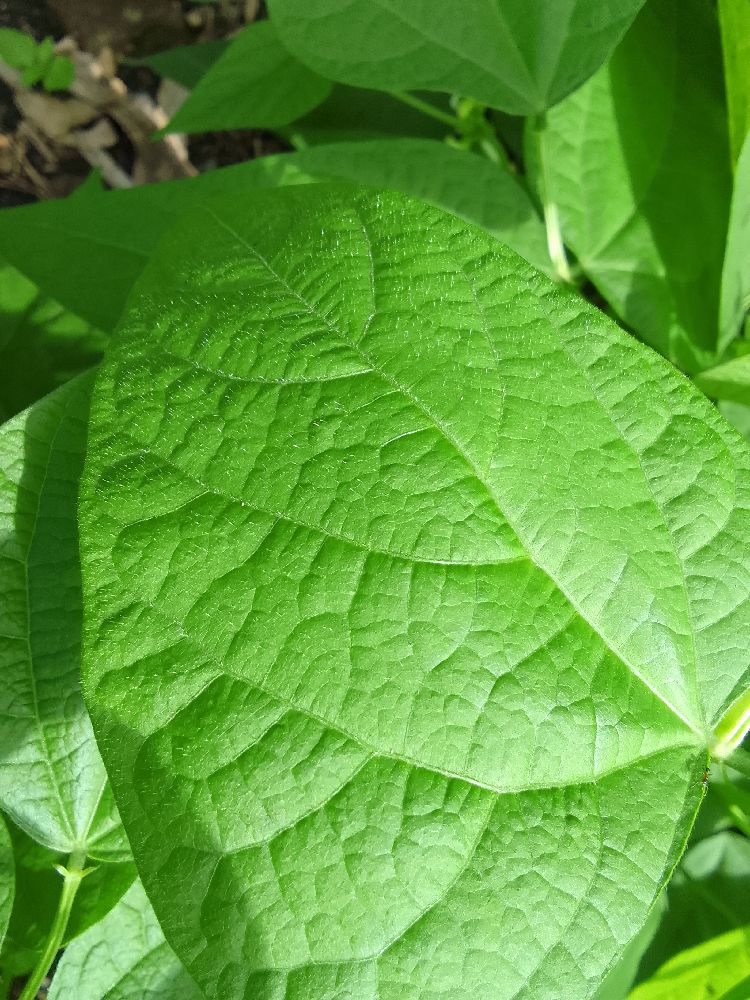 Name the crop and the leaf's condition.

common bean, healthy
